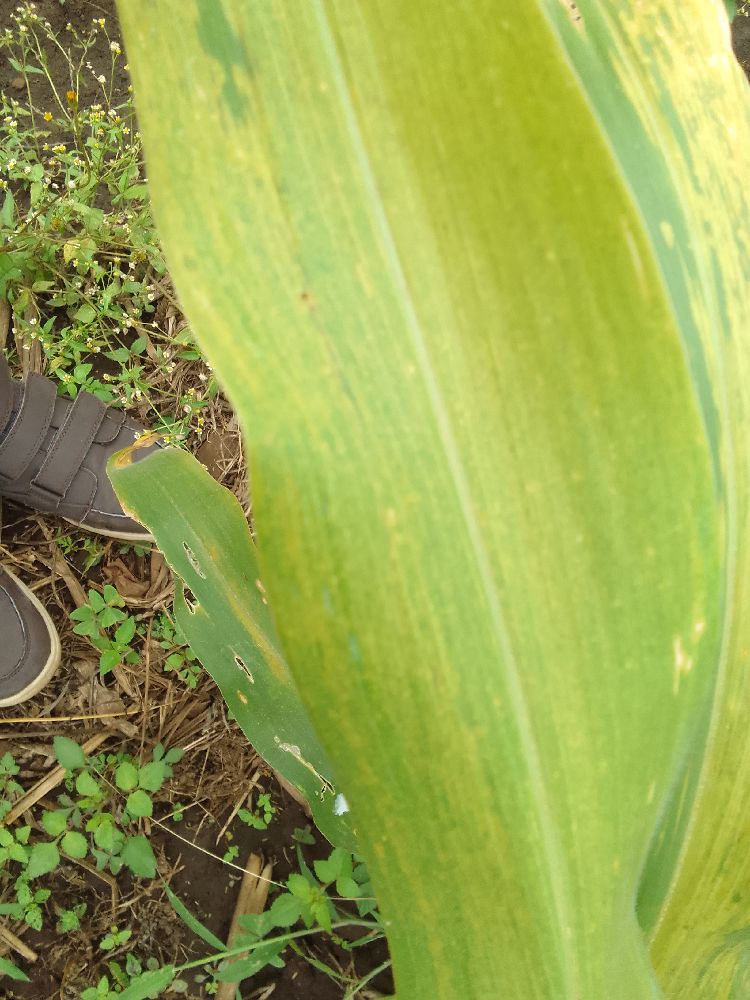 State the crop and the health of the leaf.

maize, maize lethal necrosis
